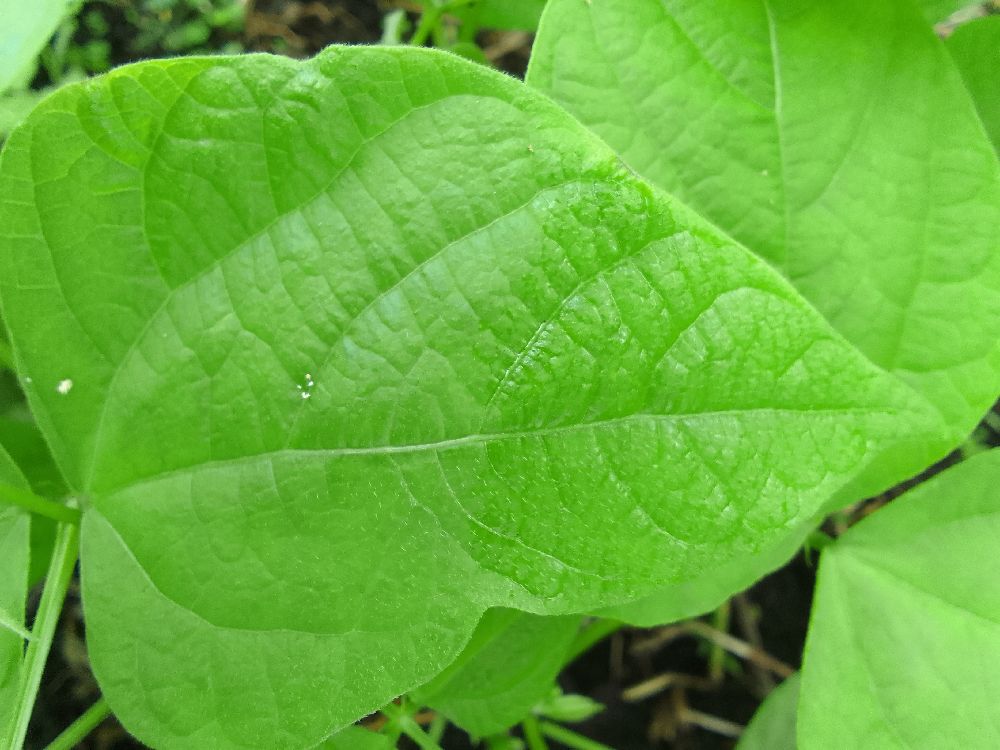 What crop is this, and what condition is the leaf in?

common bean, healthy
